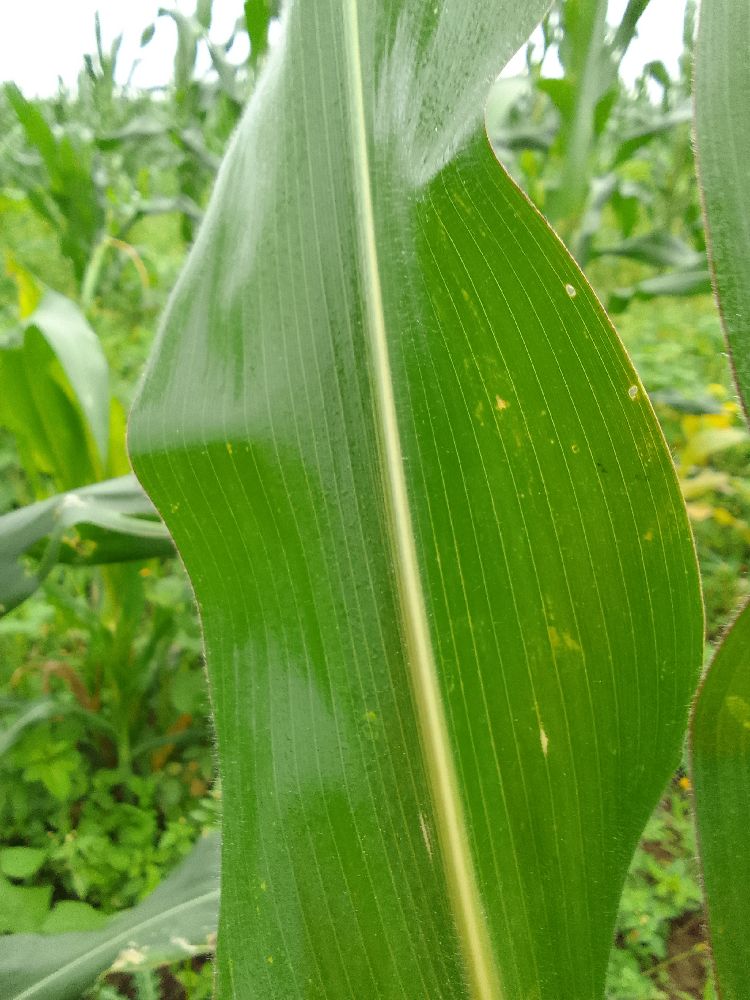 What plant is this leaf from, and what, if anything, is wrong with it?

maize, healthy
